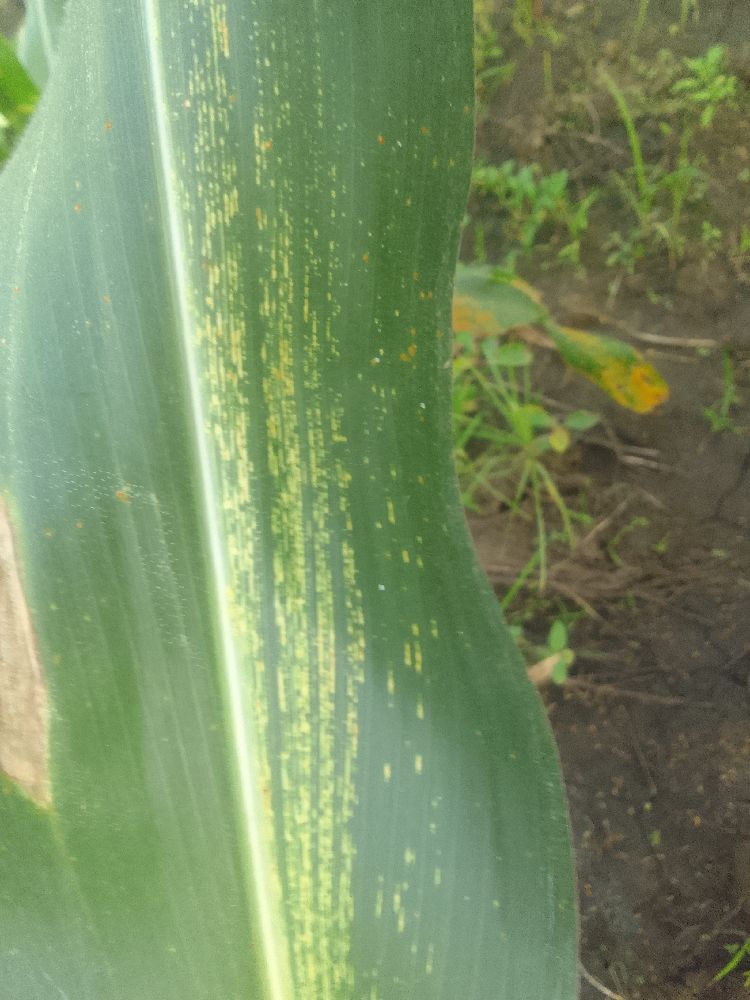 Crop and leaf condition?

maize, maize streak virus
